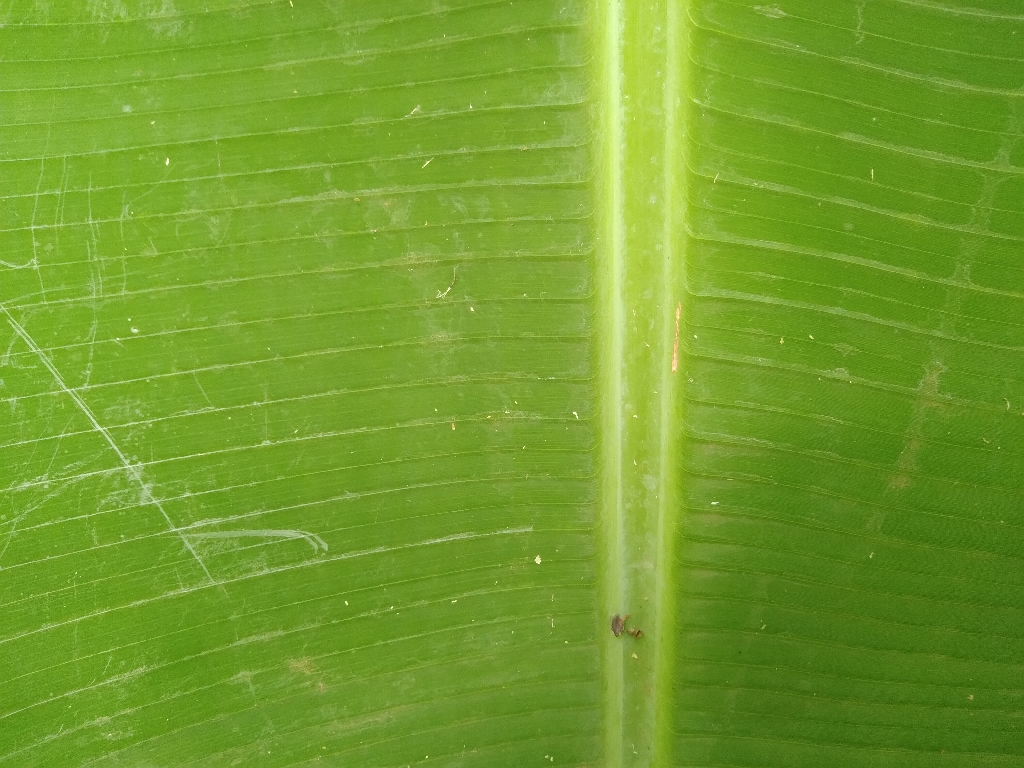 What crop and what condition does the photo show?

banana, healthy
